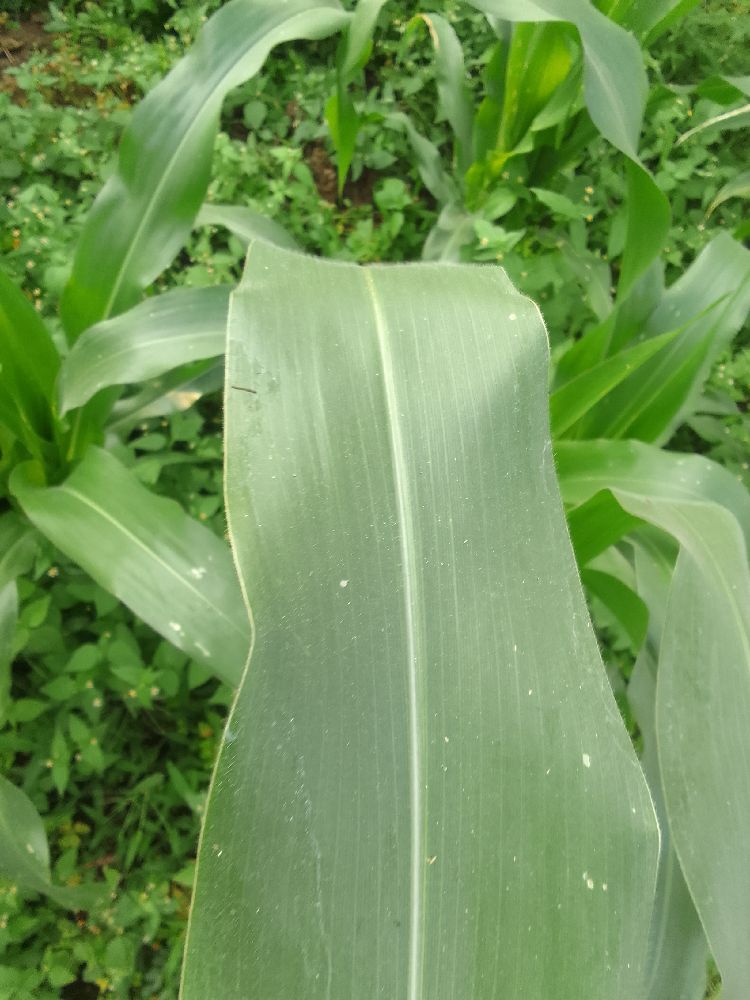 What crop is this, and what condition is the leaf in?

maize, healthy
